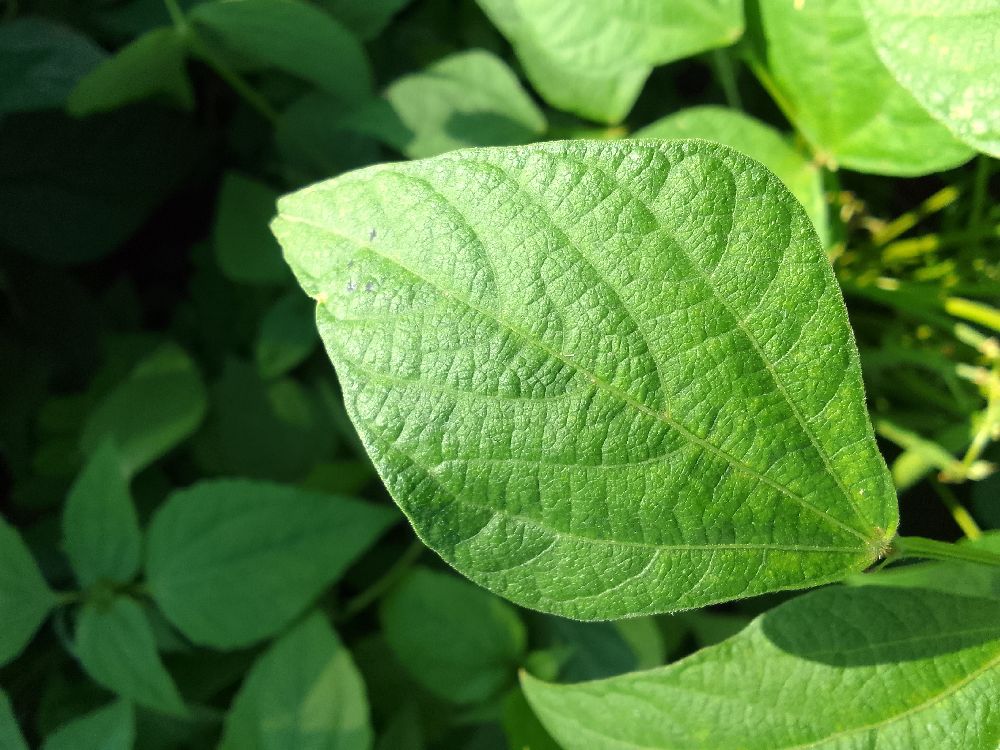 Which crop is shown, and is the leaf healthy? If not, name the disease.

common bean, healthy
